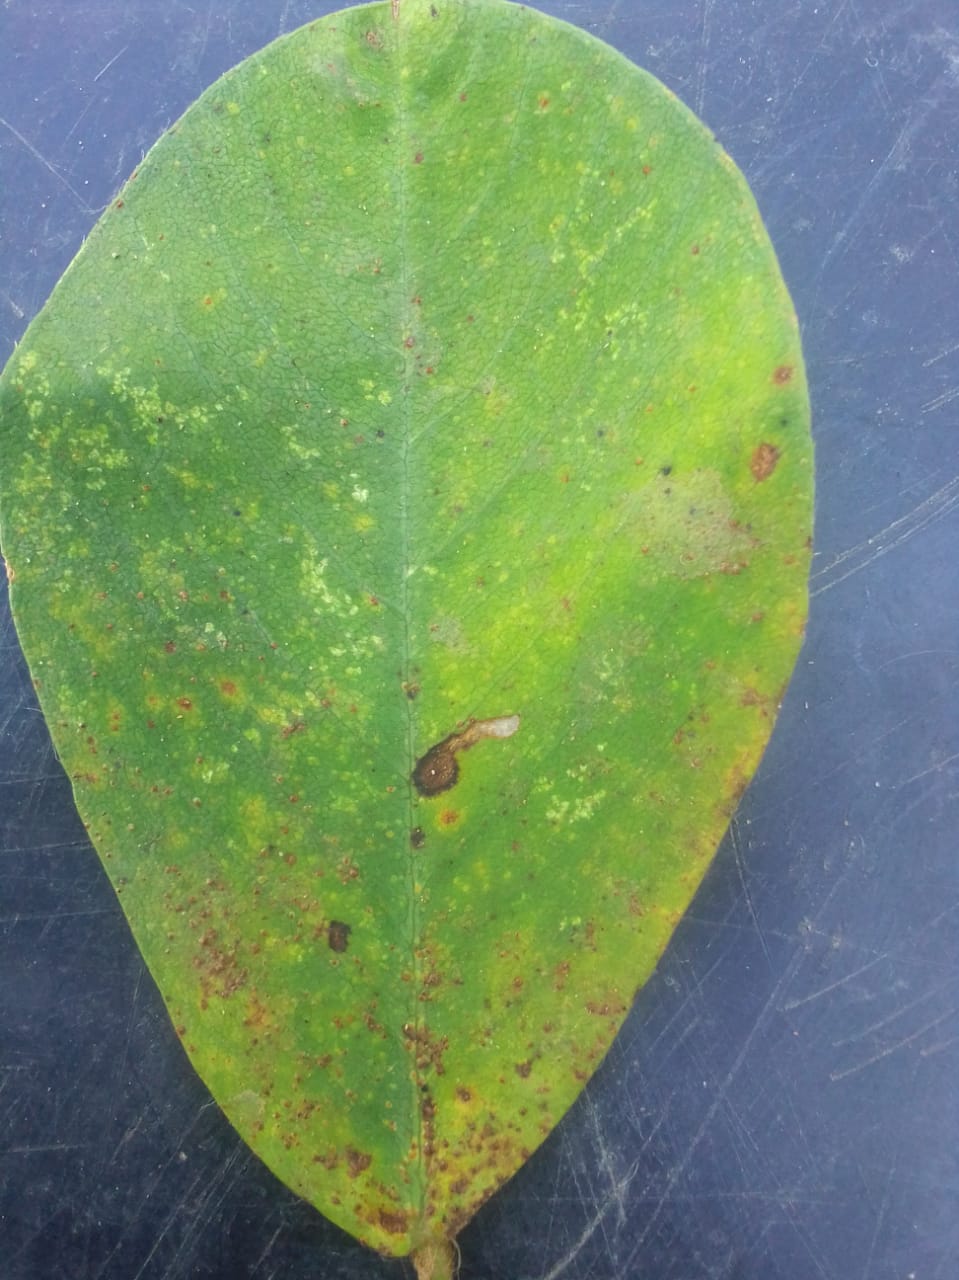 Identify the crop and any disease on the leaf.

peanut, passalora arachidicola
